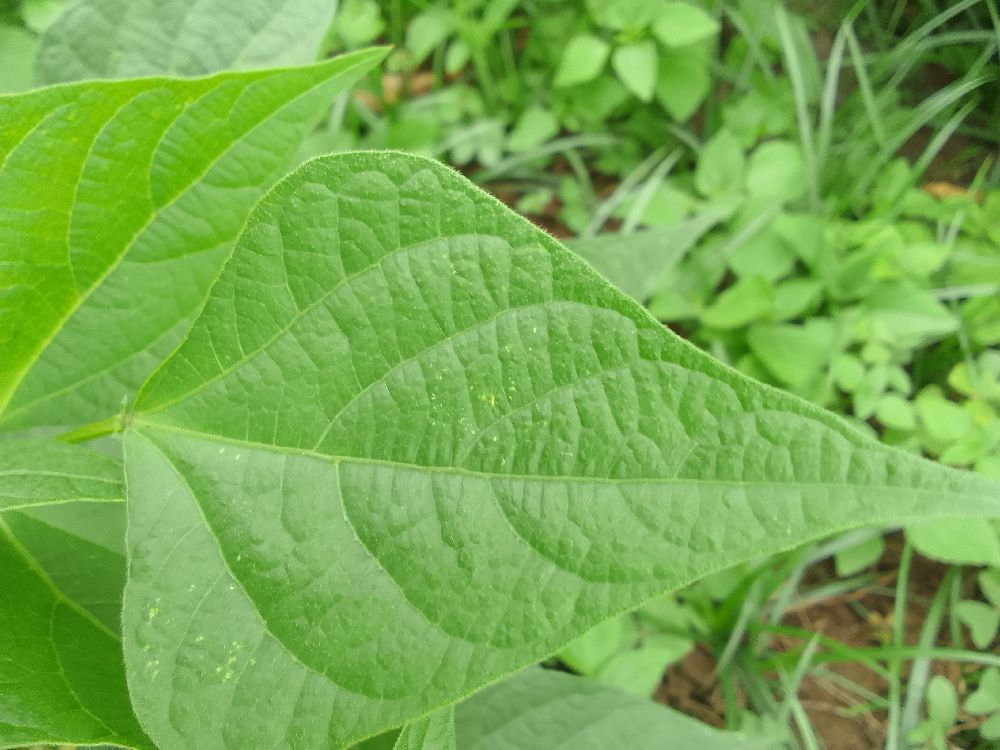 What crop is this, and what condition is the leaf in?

common bean, healthy
